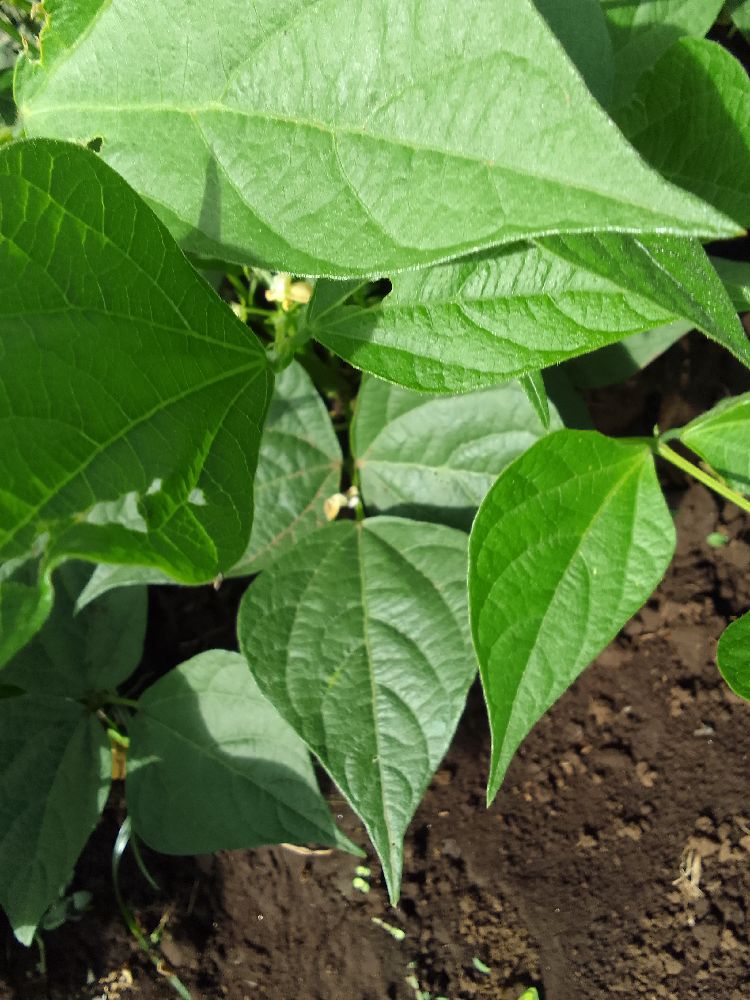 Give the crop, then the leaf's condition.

common bean, healthy
